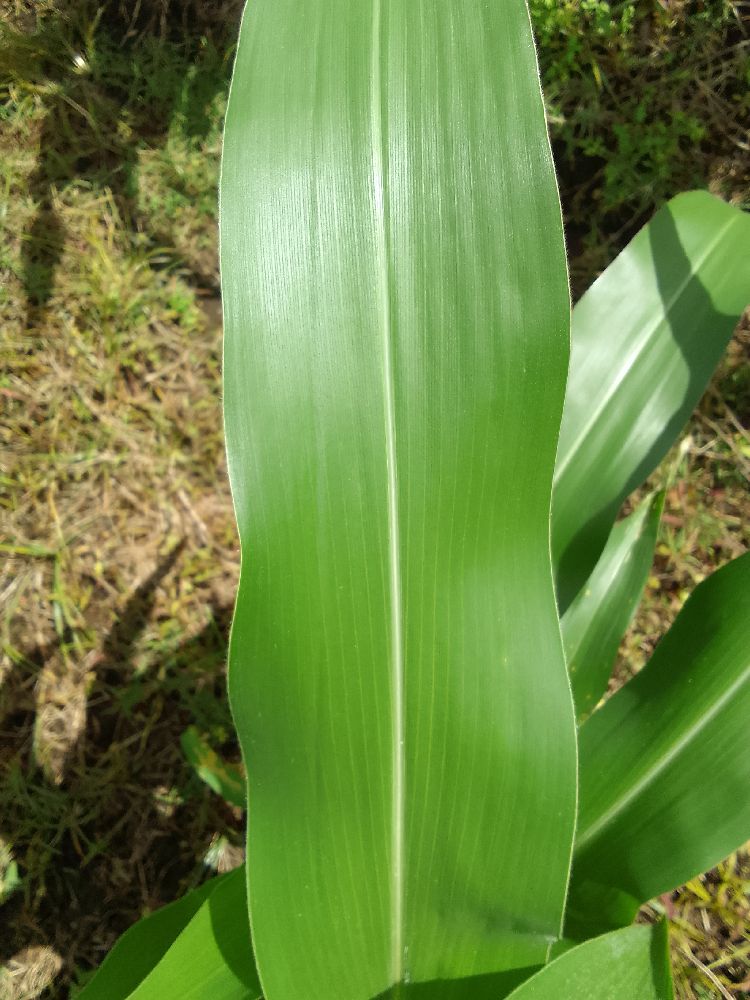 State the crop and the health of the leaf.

maize, healthy
